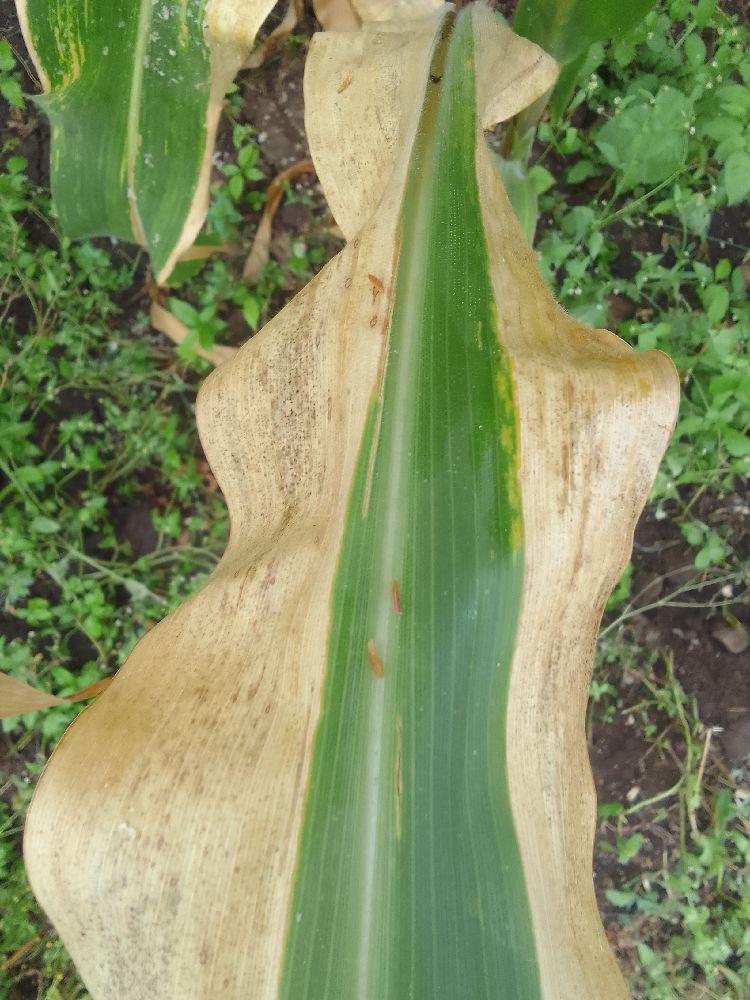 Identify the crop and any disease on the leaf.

maize, maize lethal necrosis
